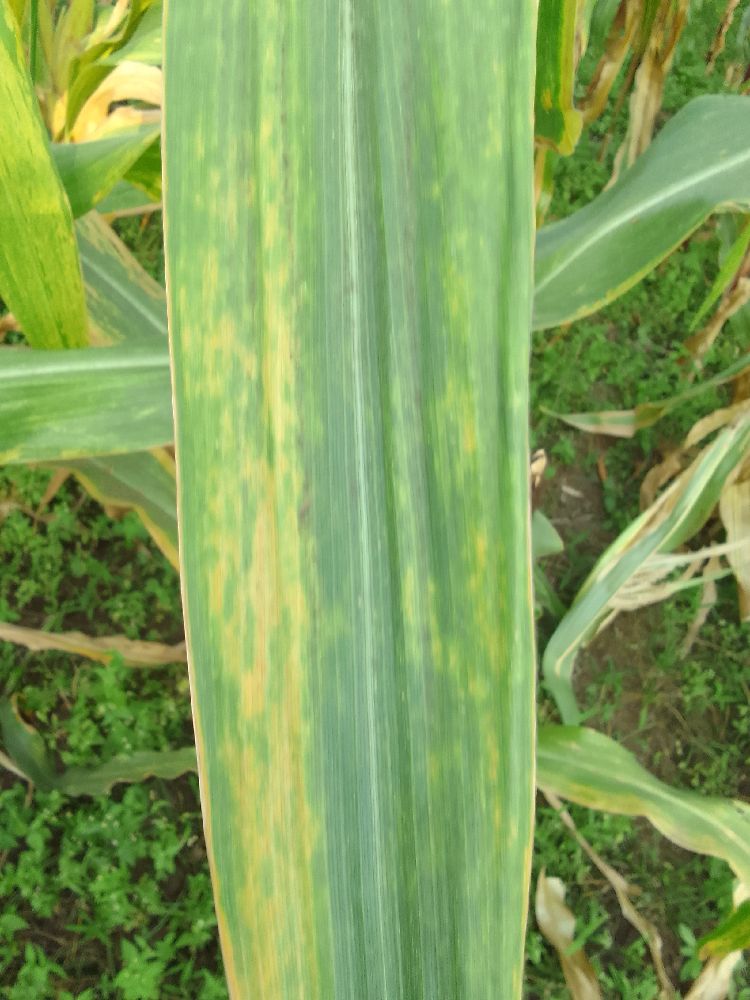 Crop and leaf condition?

maize, maize lethal necrosis
